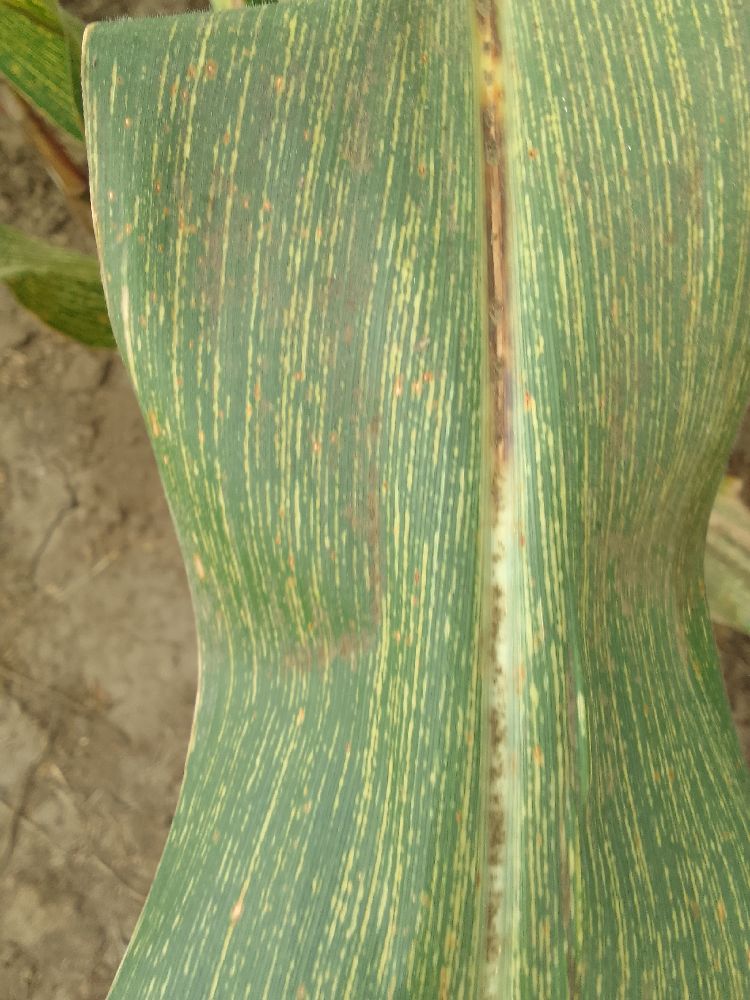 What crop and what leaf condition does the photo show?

maize, maize streak virus
